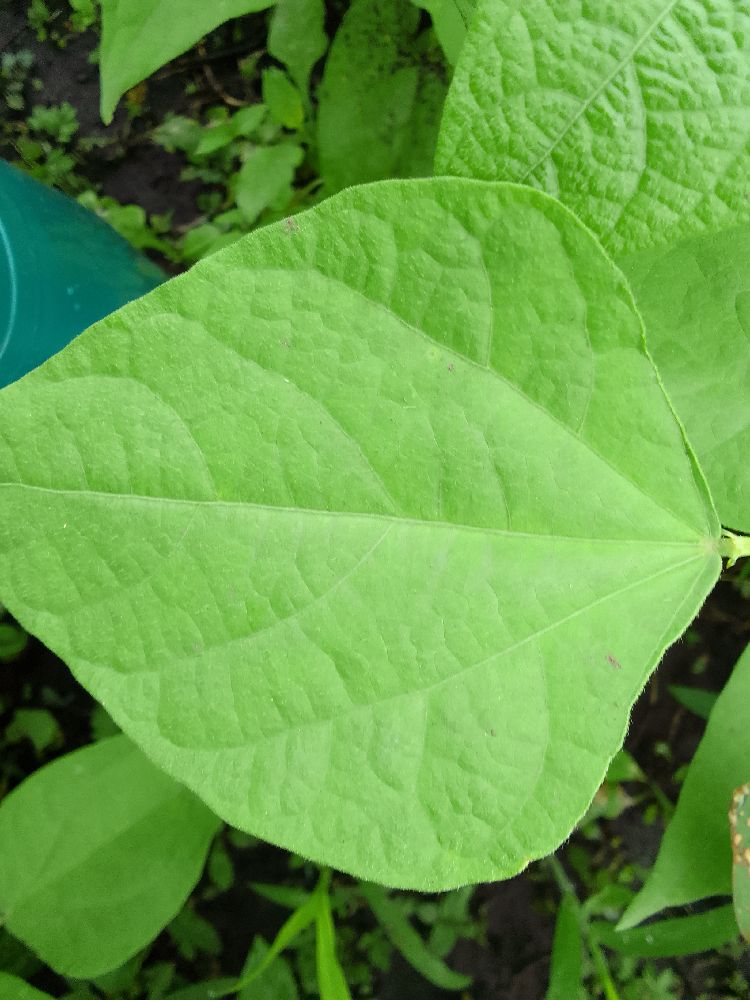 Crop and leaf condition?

common bean, healthy
